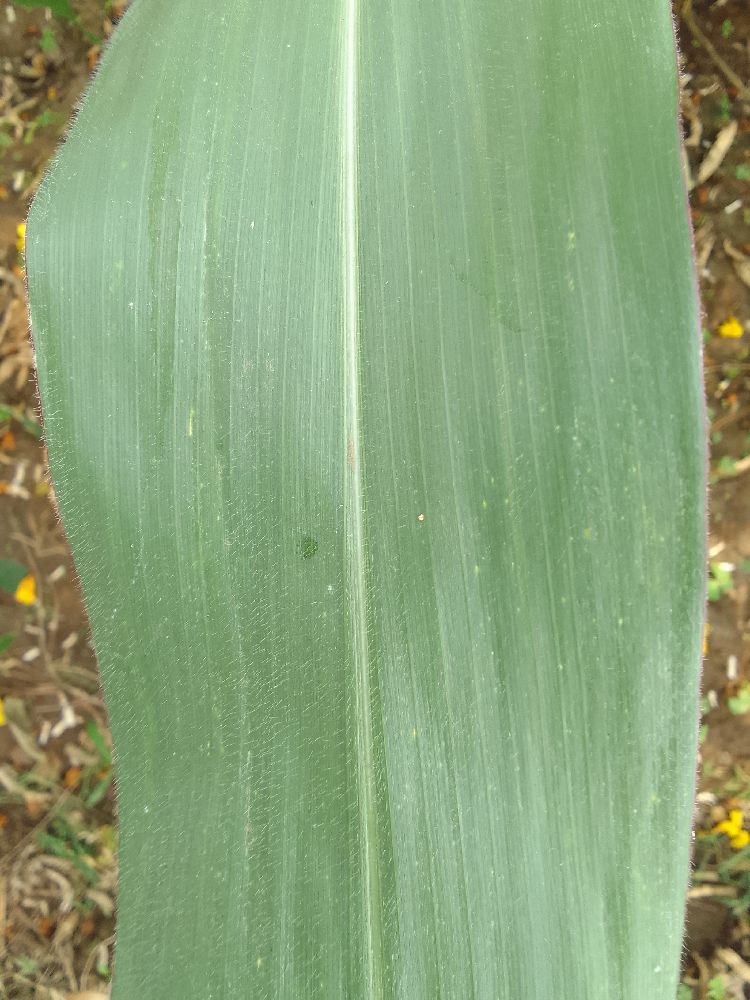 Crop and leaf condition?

maize, healthy
